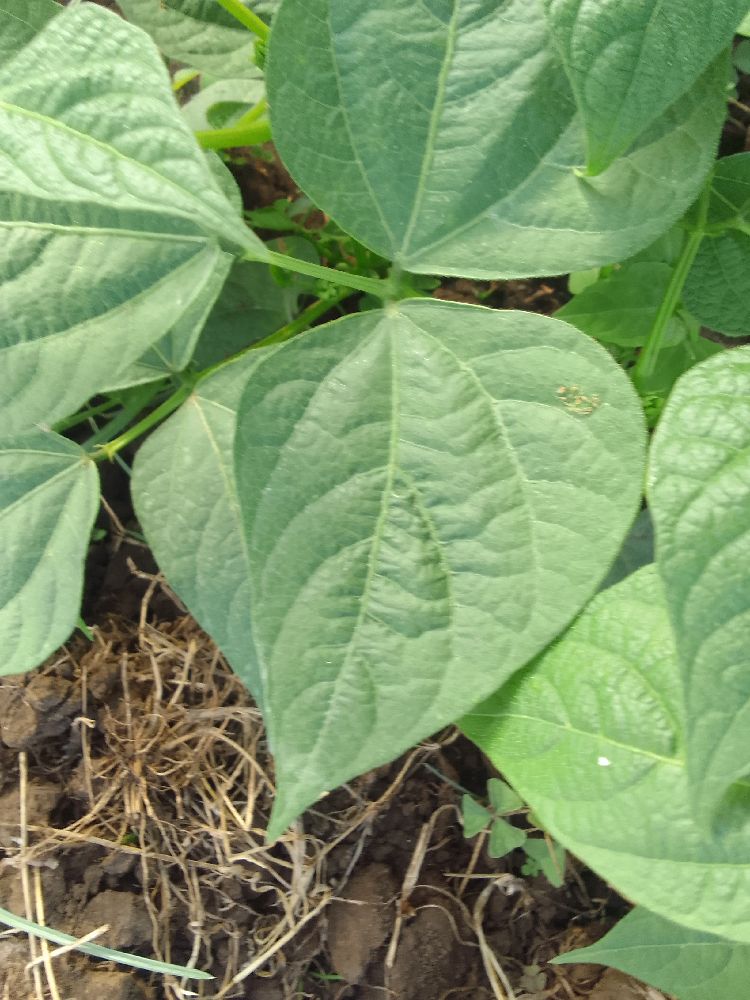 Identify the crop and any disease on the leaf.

common bean, healthy
